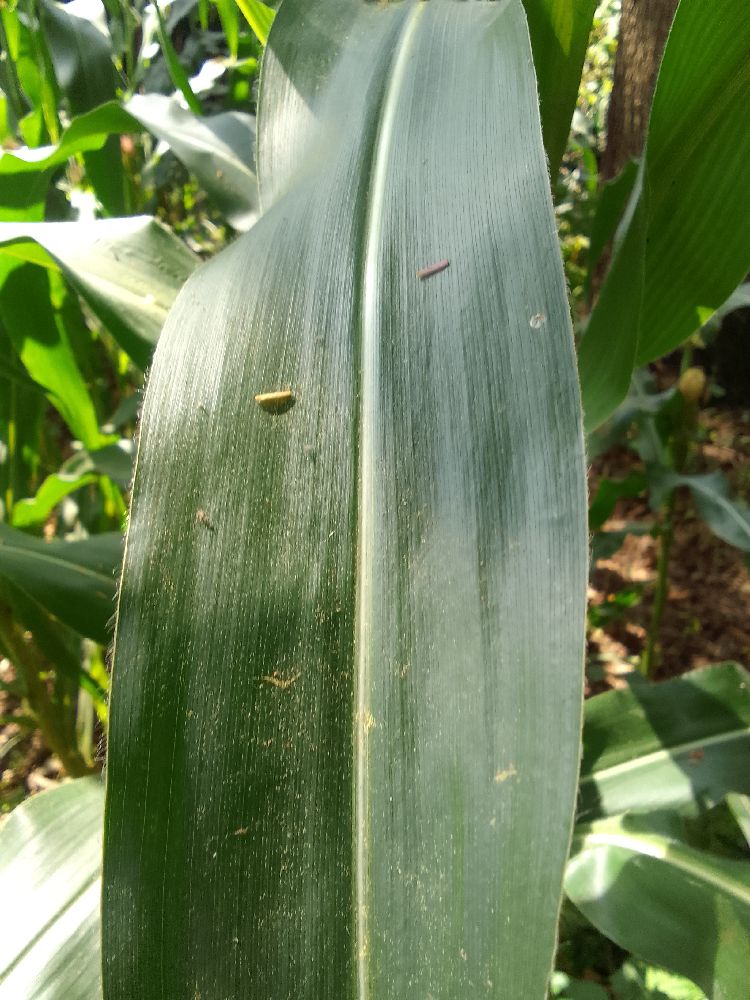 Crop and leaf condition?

maize, healthy
